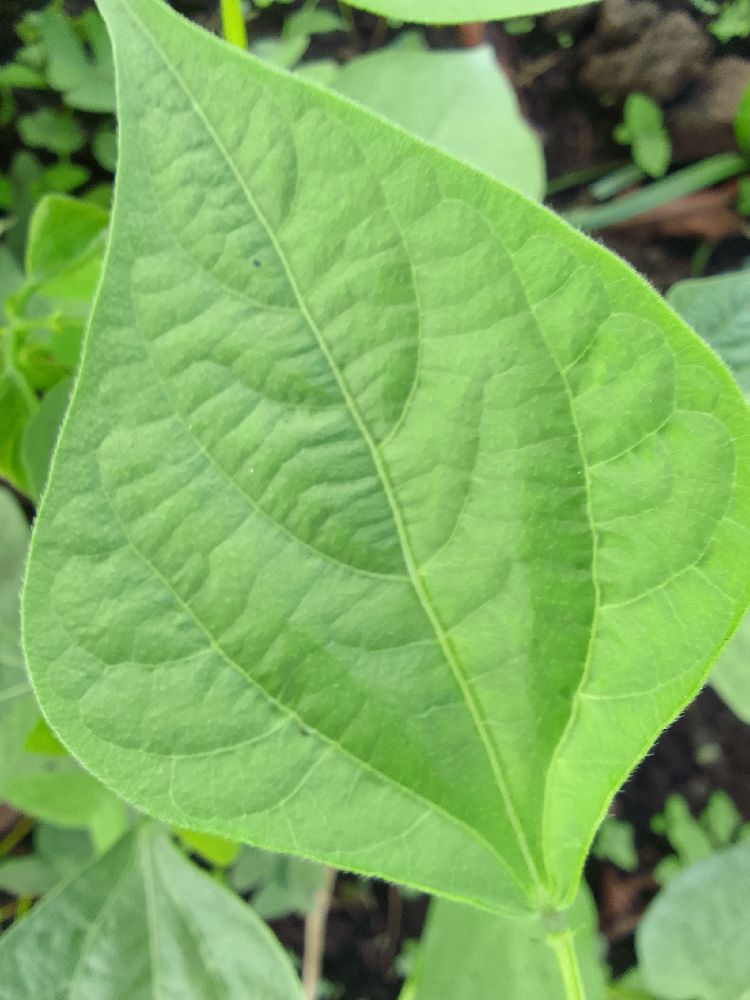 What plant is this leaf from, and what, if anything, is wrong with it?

common bean, healthy
